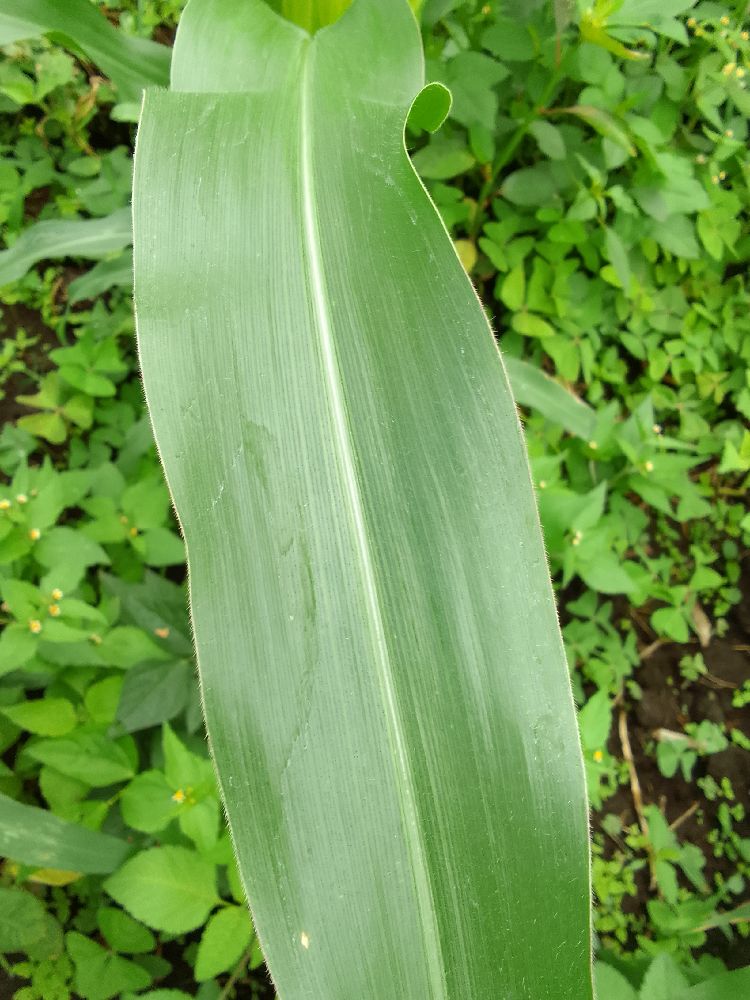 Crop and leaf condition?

common bean, healthy
